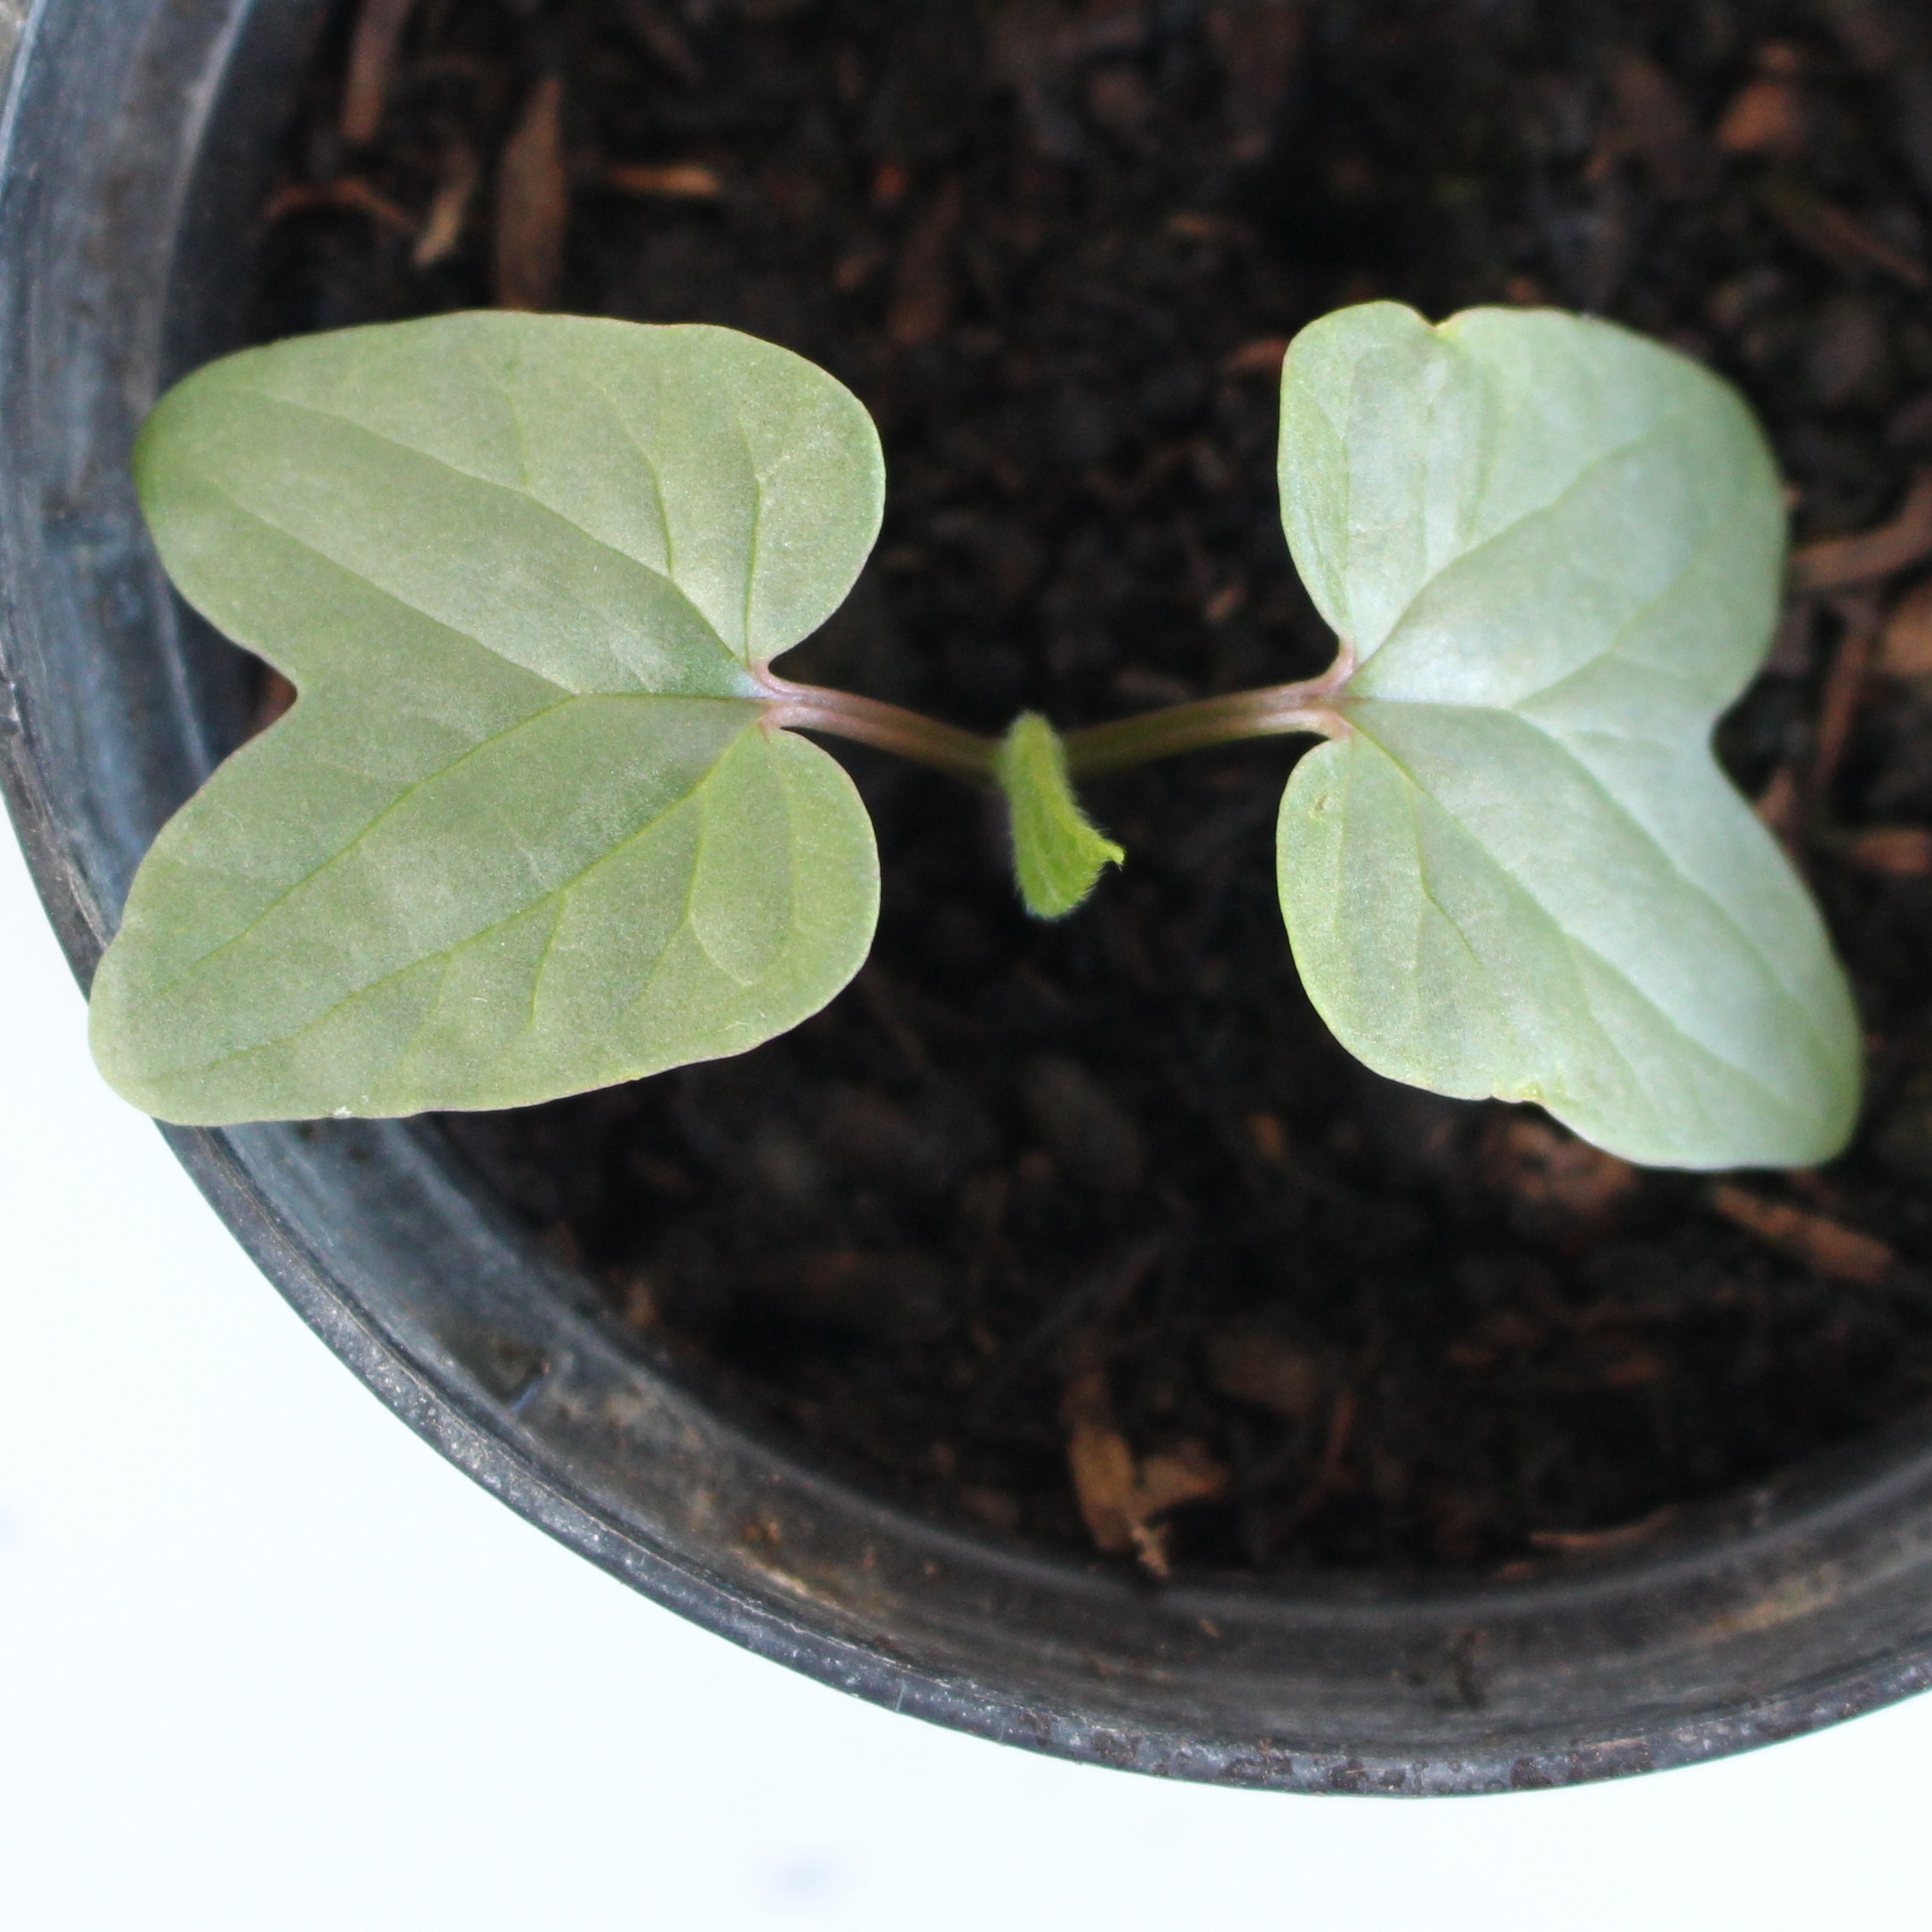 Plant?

Convolvulus arvensis
